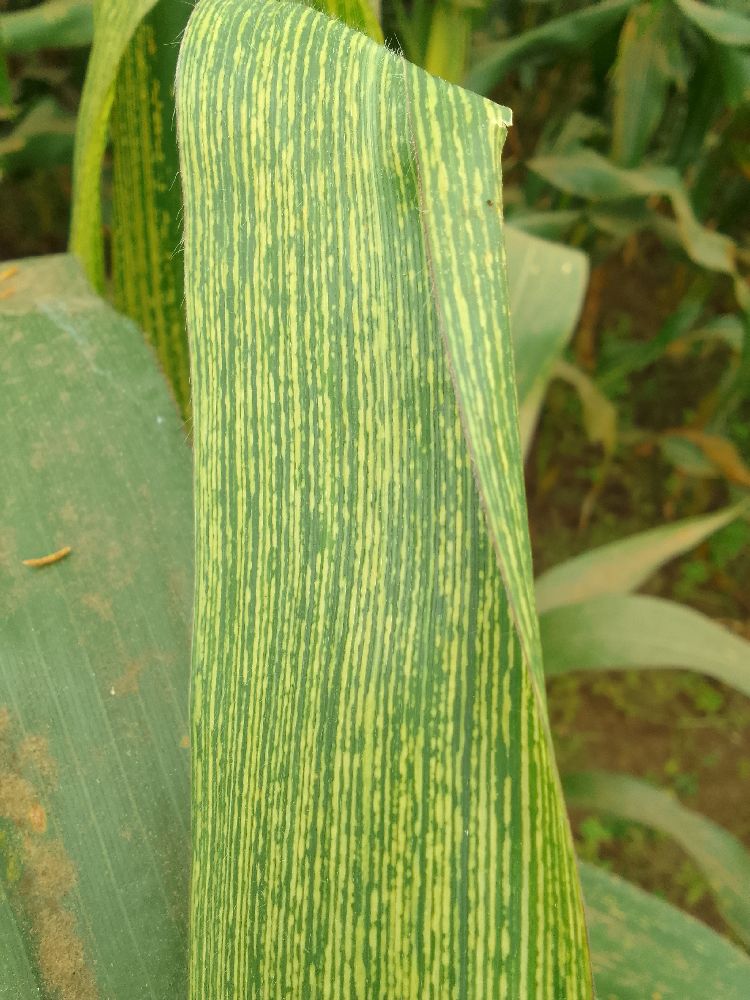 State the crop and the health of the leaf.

maize, maize streak virus
